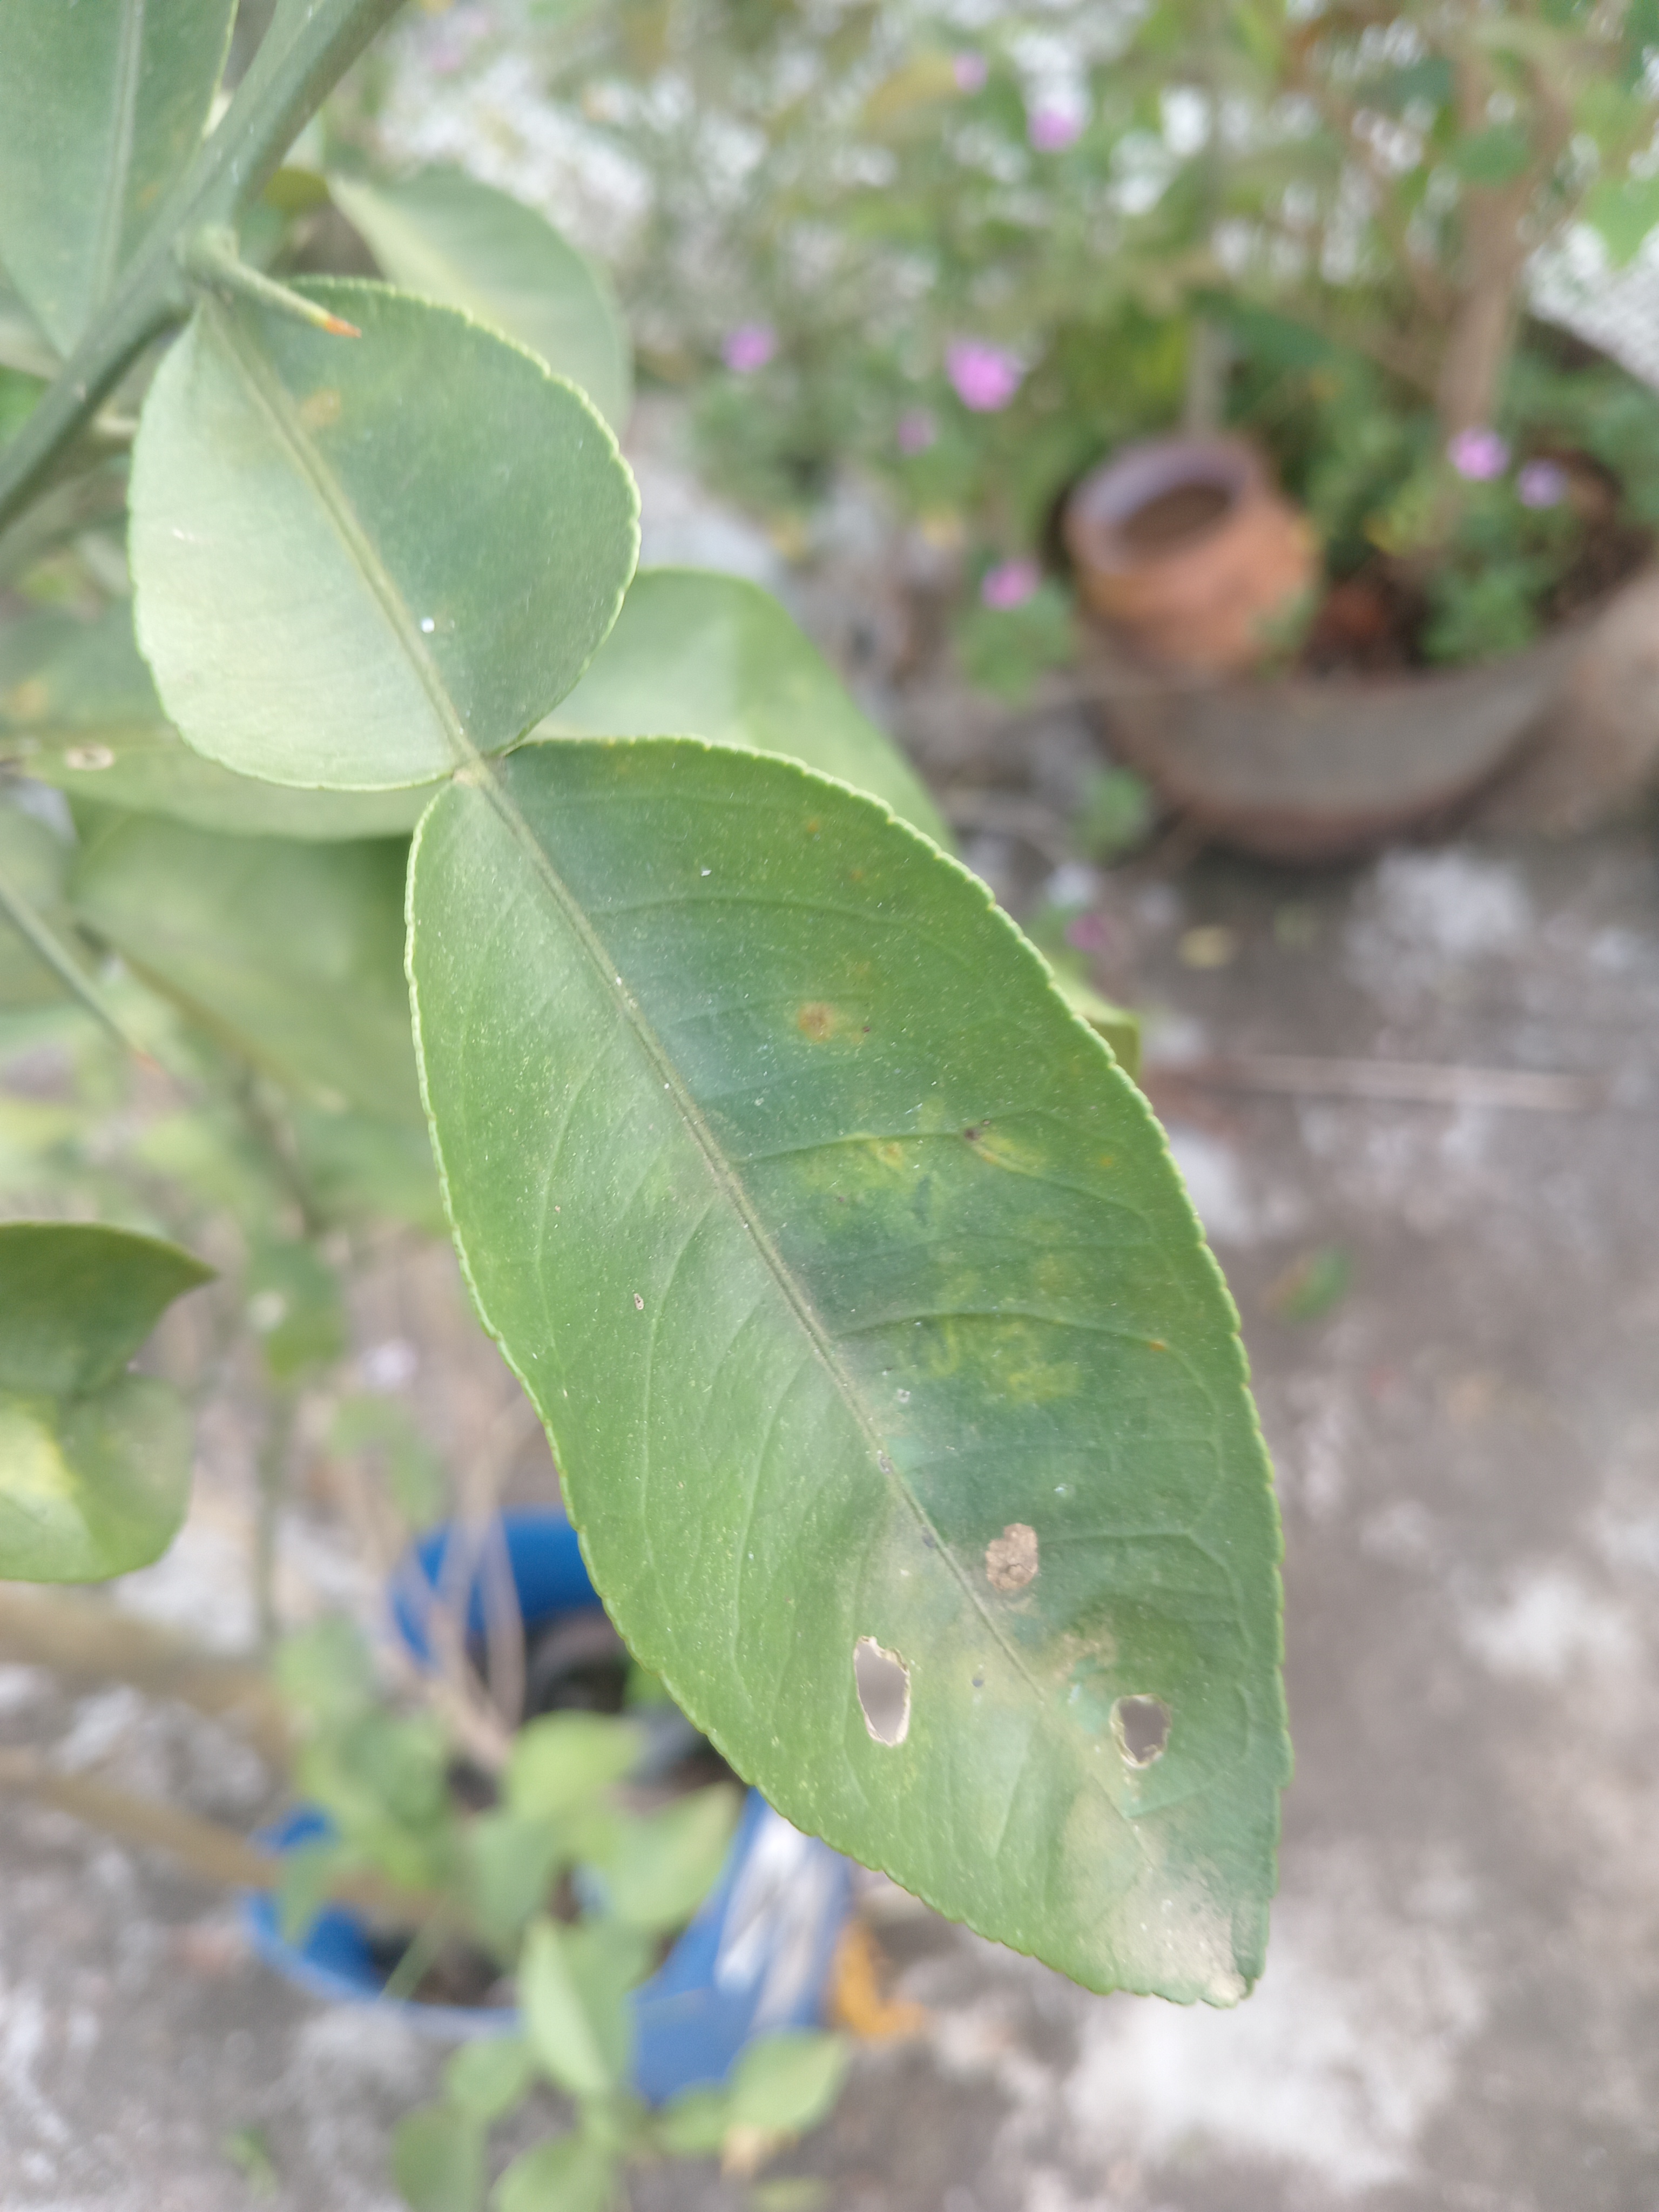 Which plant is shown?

lemon
